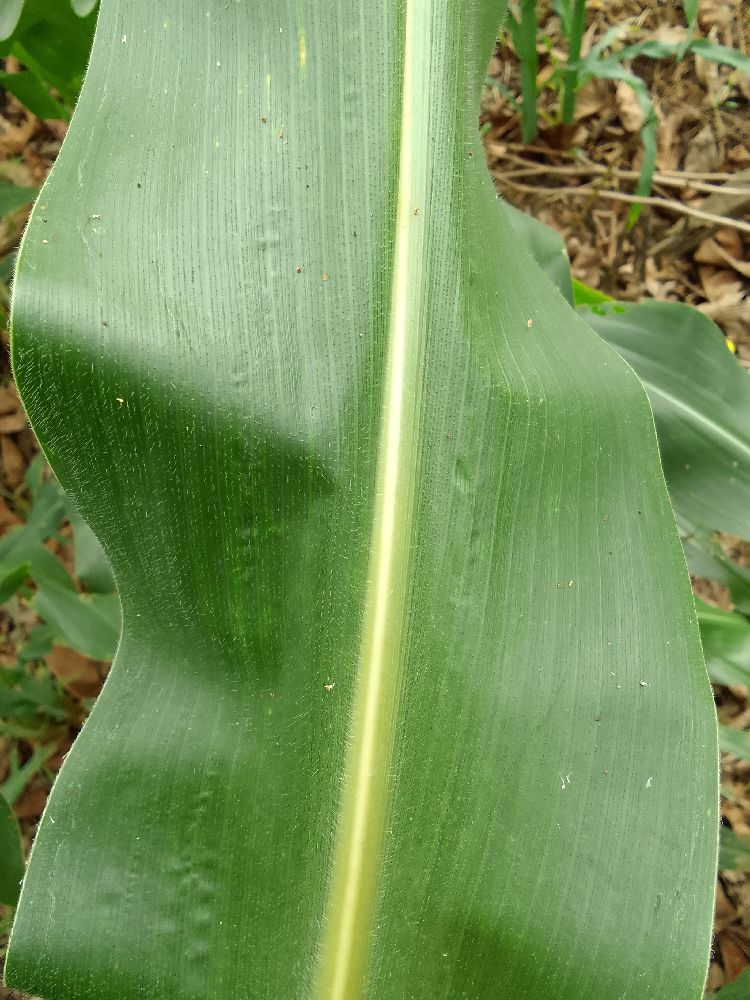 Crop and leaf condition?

maize, healthy
